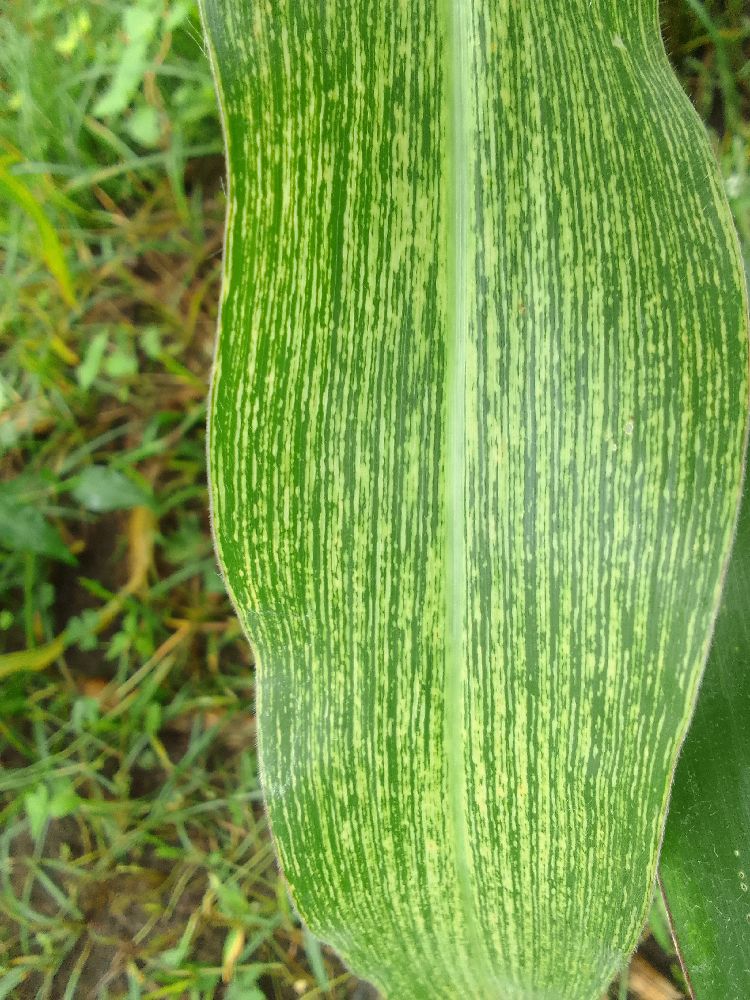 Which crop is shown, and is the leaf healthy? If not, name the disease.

maize, maize streak virus
